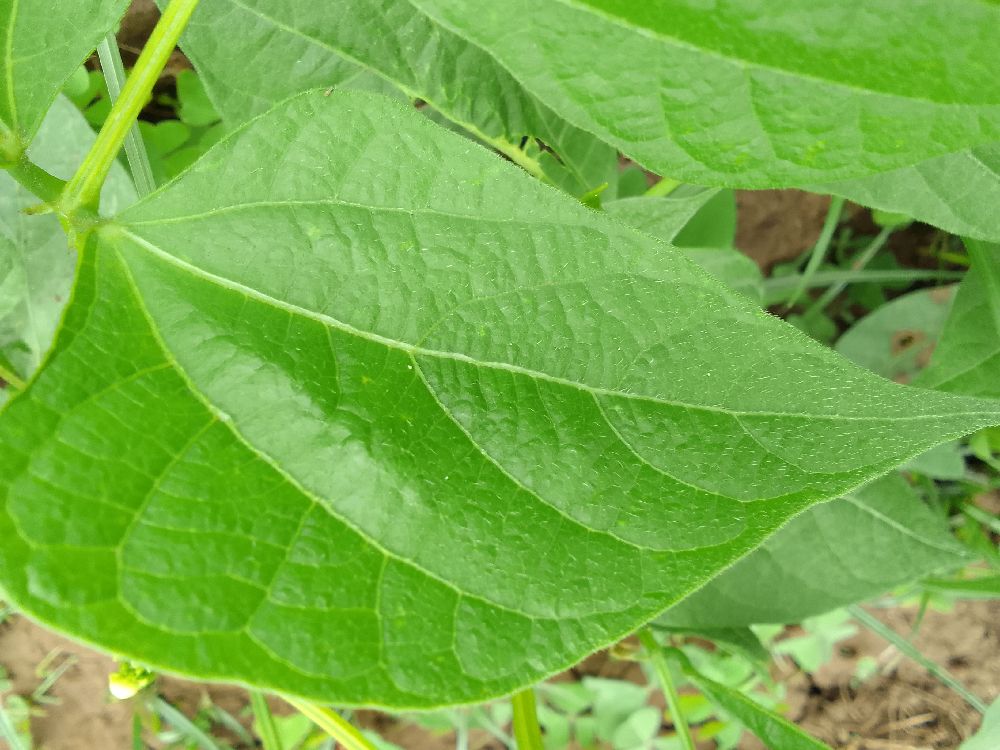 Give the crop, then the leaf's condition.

common bean, healthy
